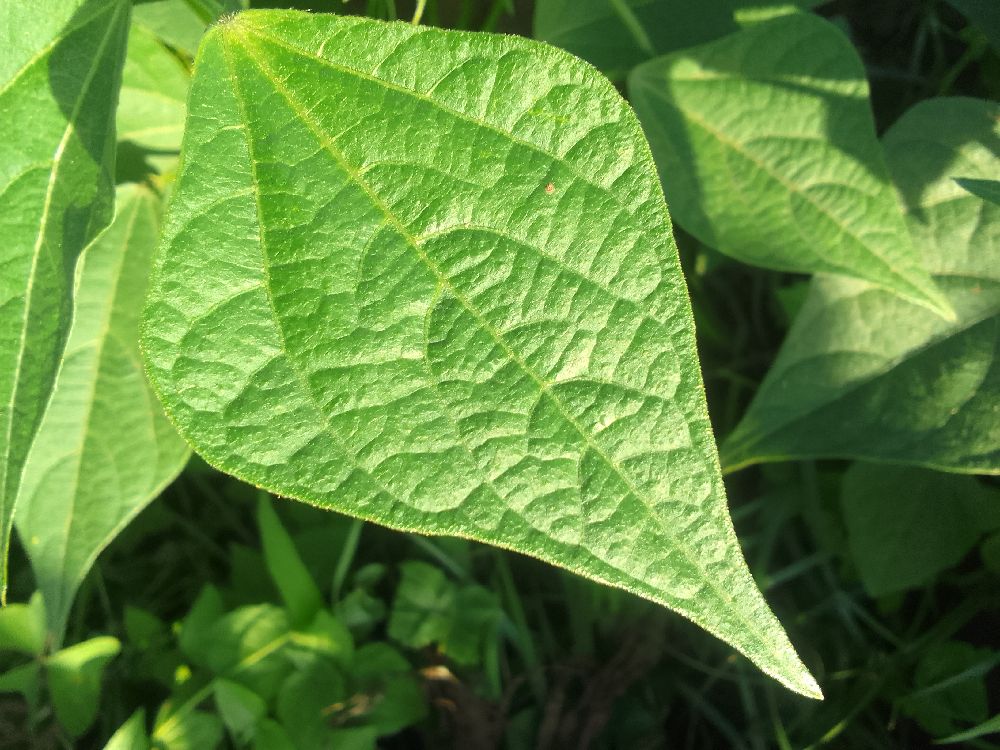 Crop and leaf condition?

common bean, healthy
